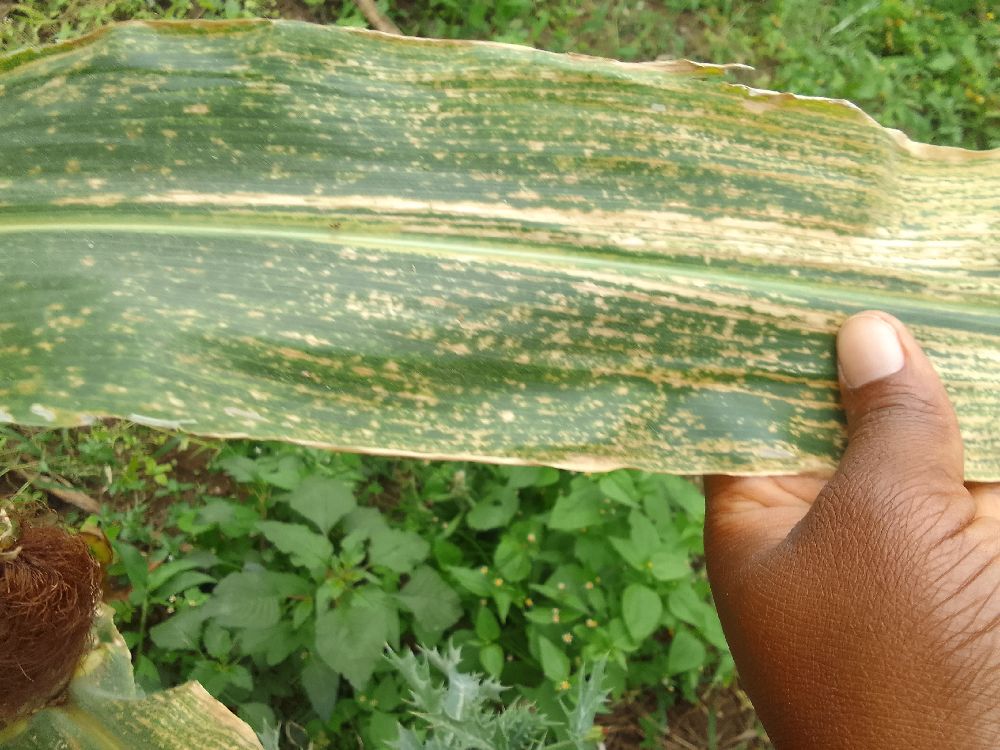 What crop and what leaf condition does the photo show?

maize, maize lethal necrosis
